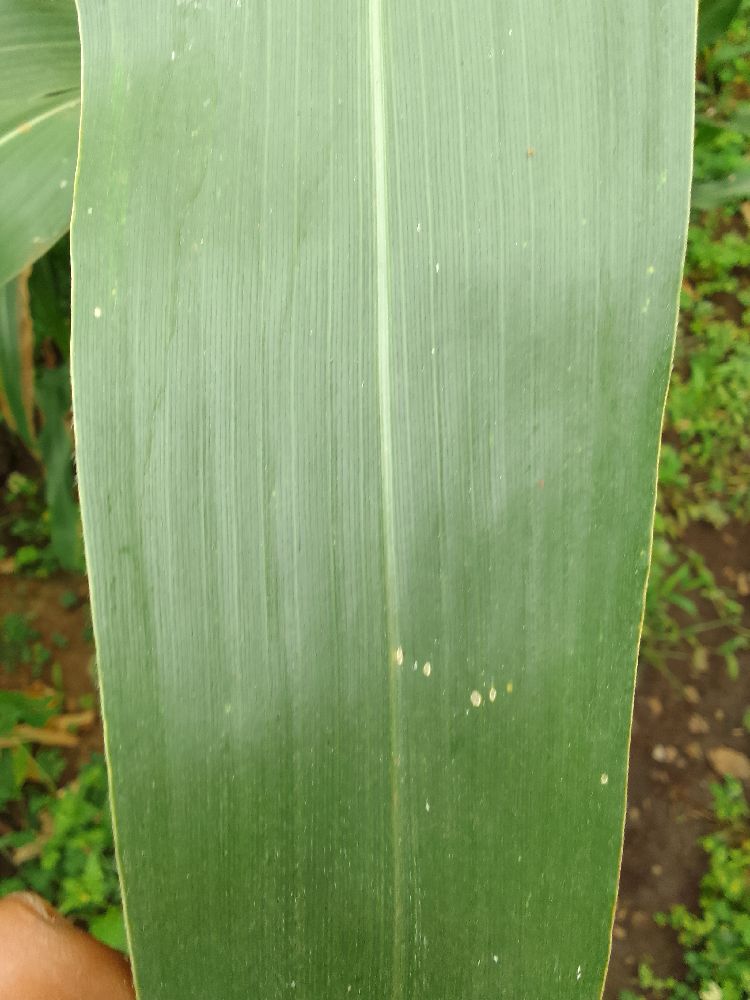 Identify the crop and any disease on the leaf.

maize, healthy
